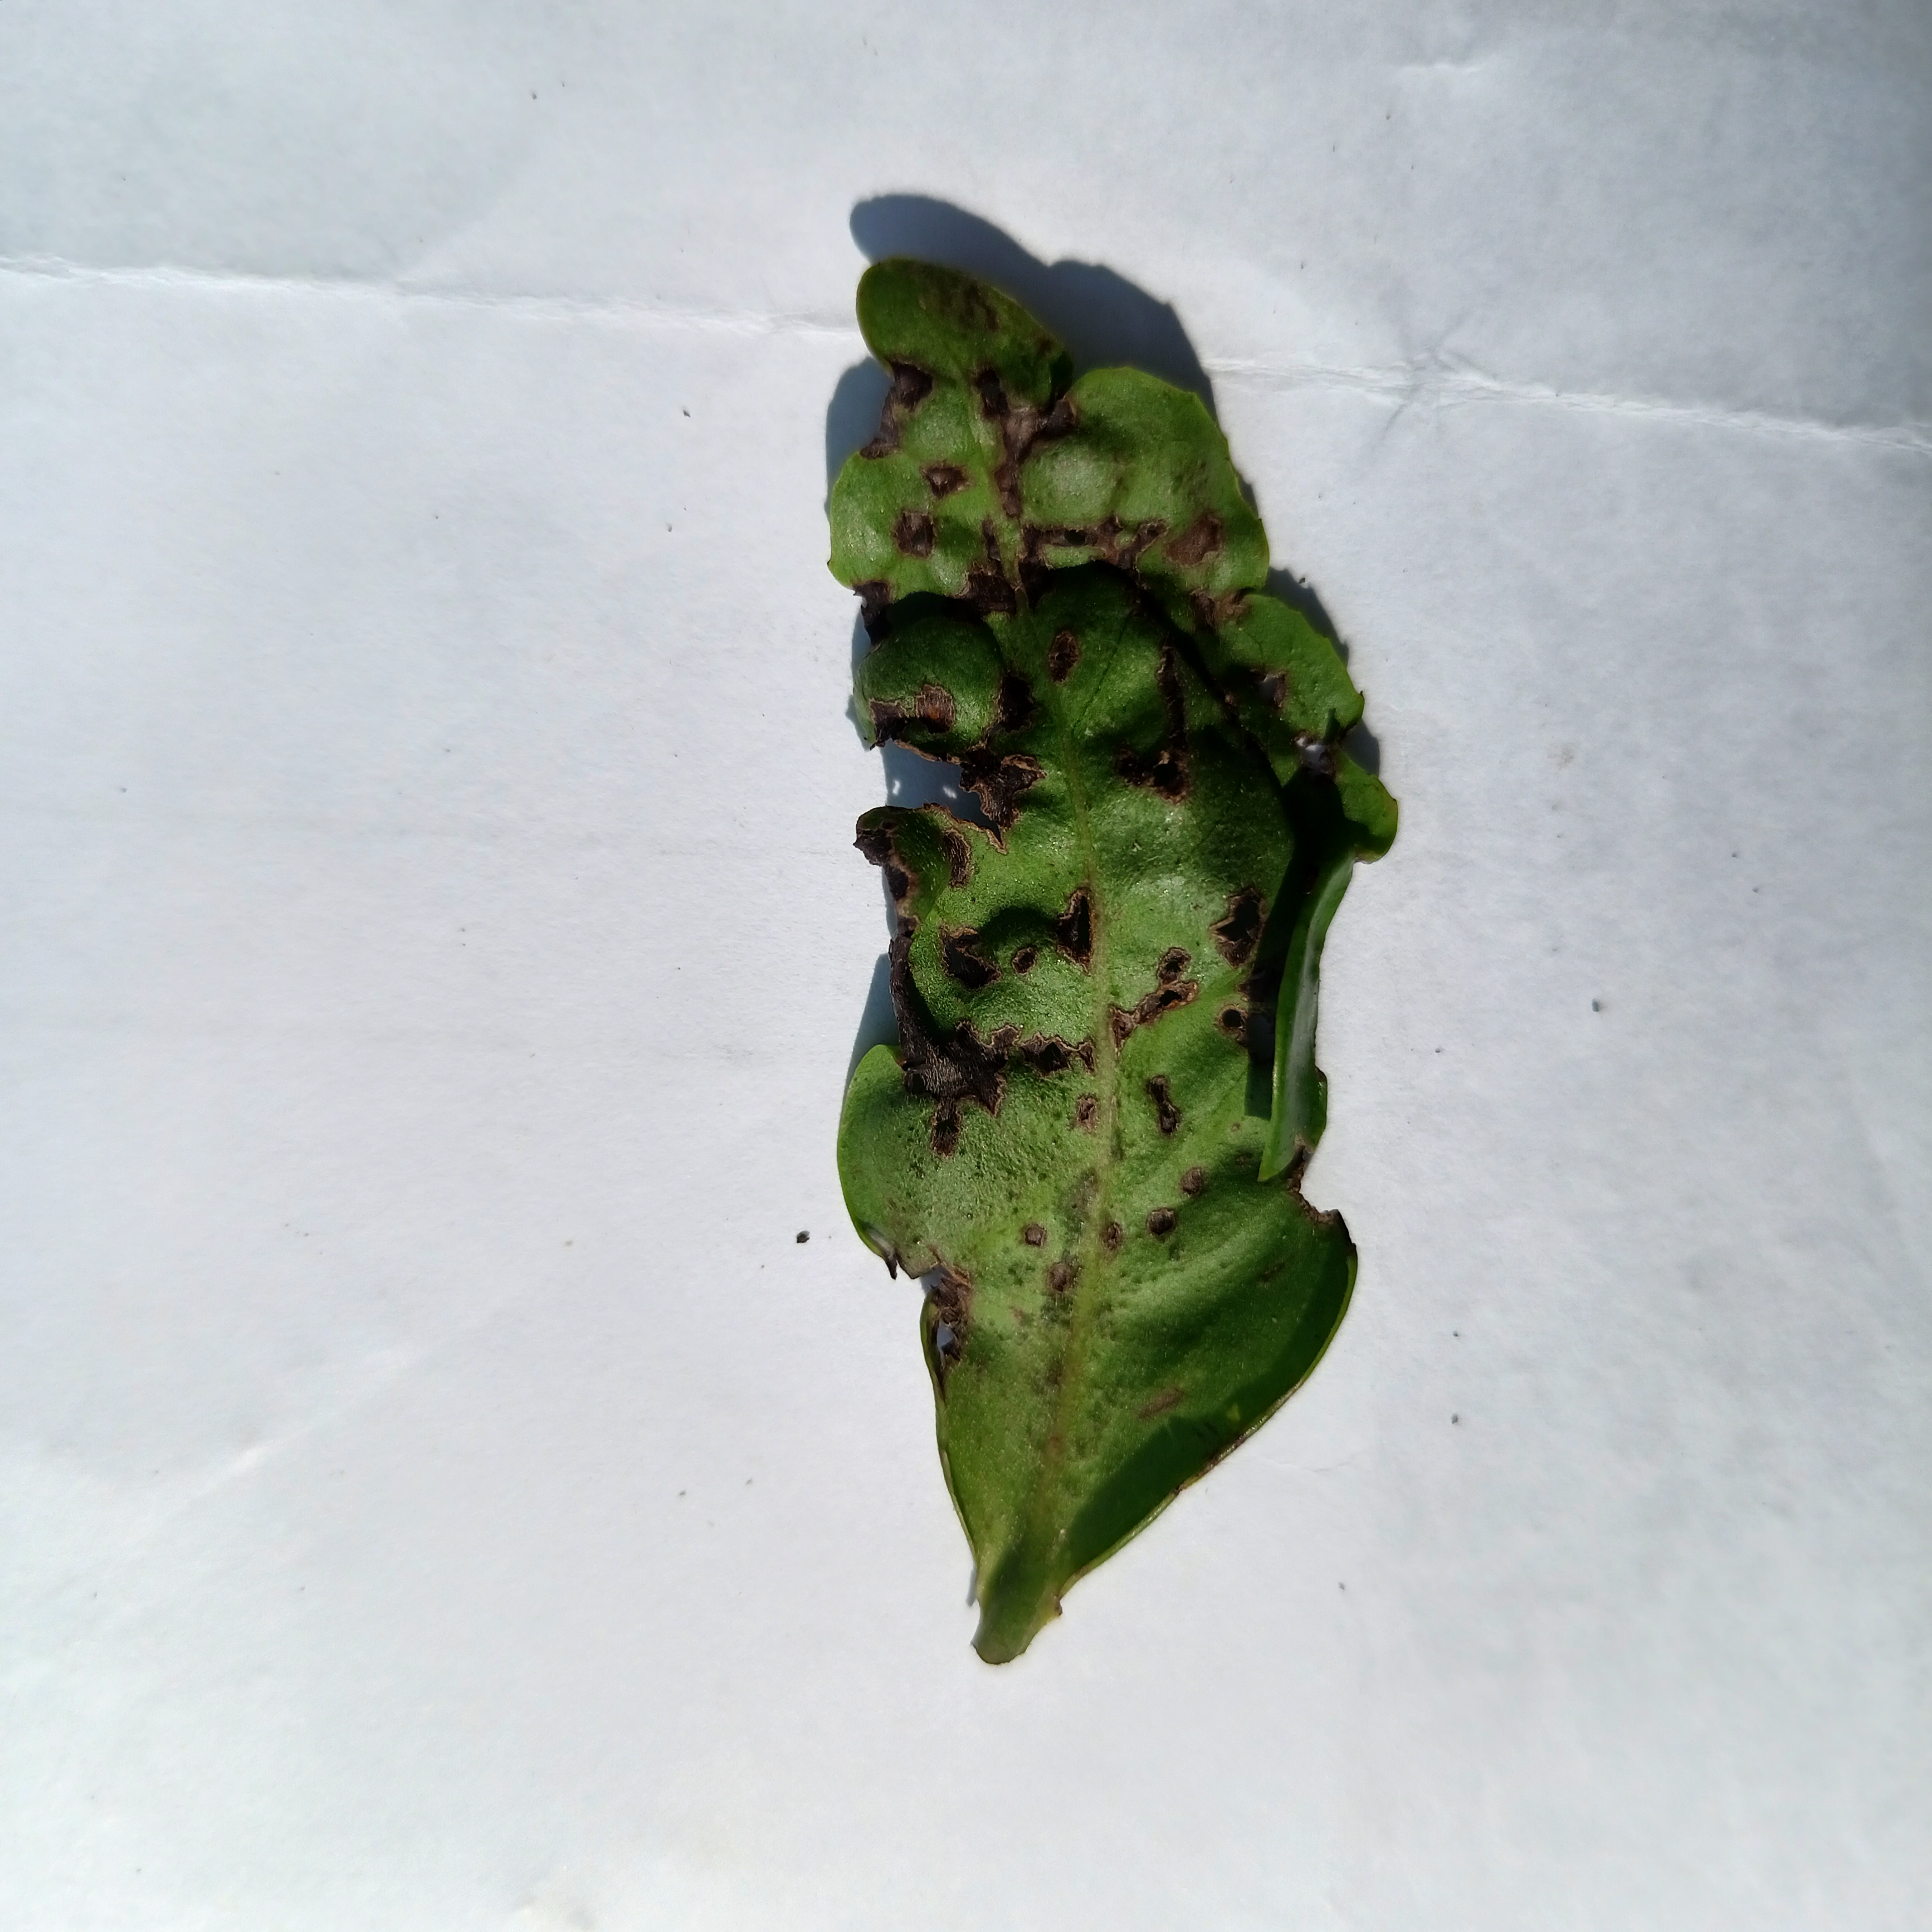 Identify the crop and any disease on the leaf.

tea, helopeltis
